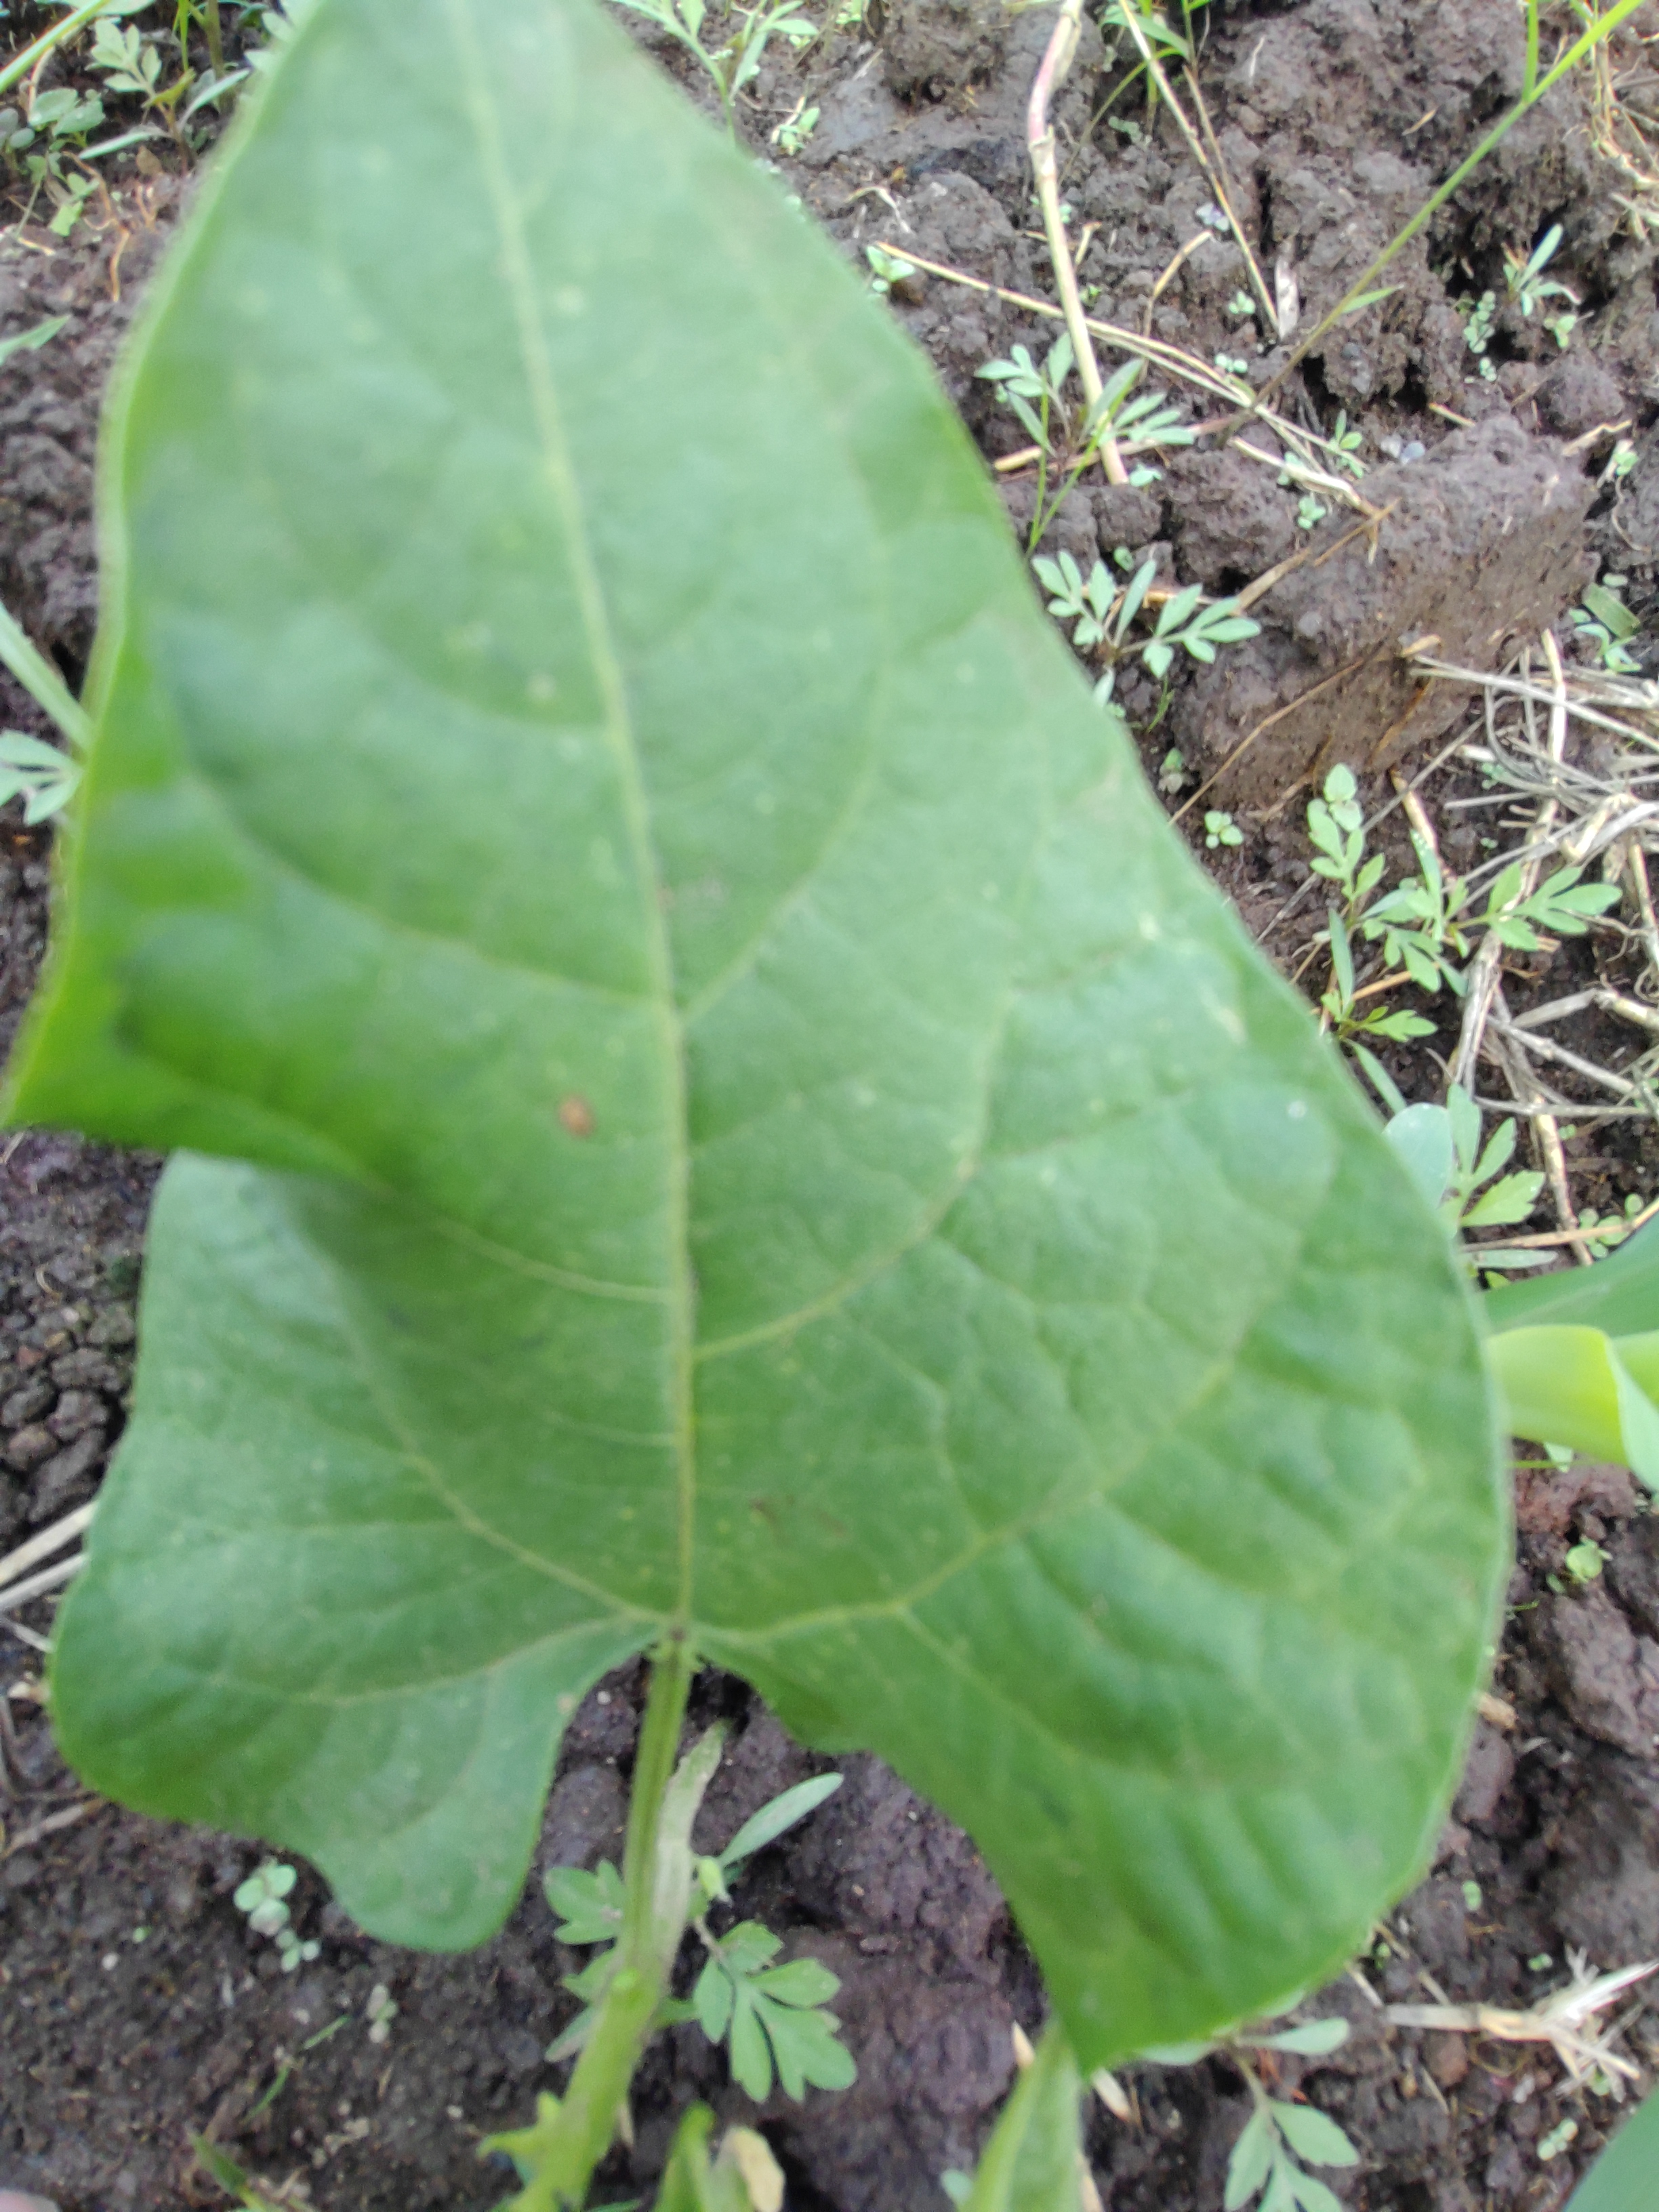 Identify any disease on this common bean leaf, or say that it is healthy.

healthy
